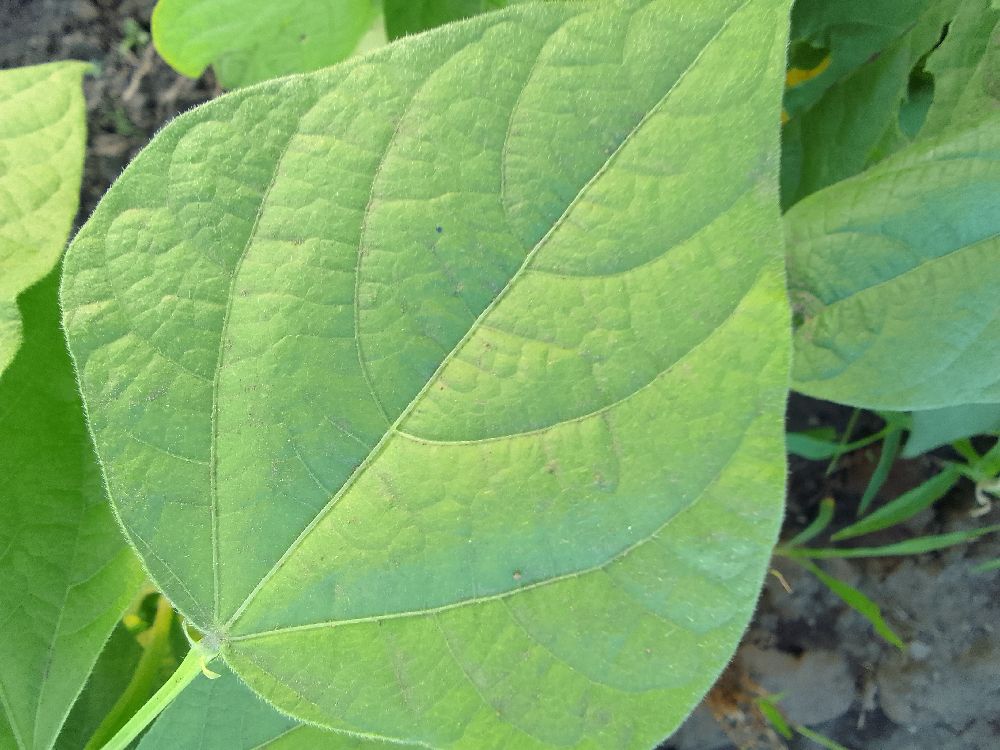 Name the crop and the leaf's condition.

common bean, healthy
